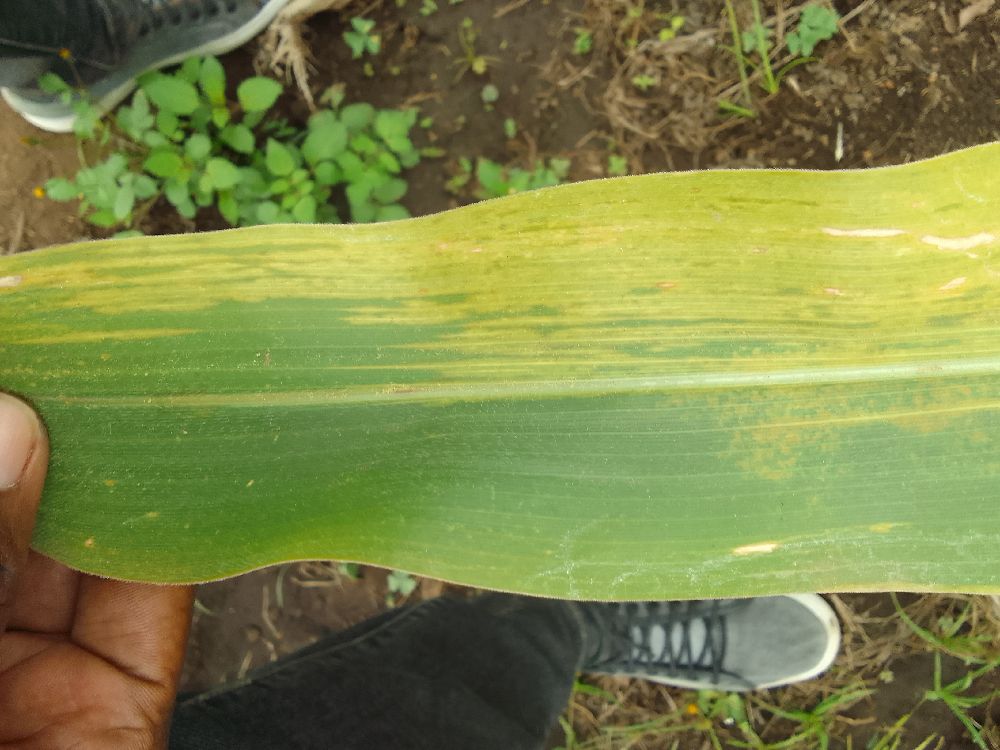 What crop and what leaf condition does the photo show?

maize, maize lethal necrosis
